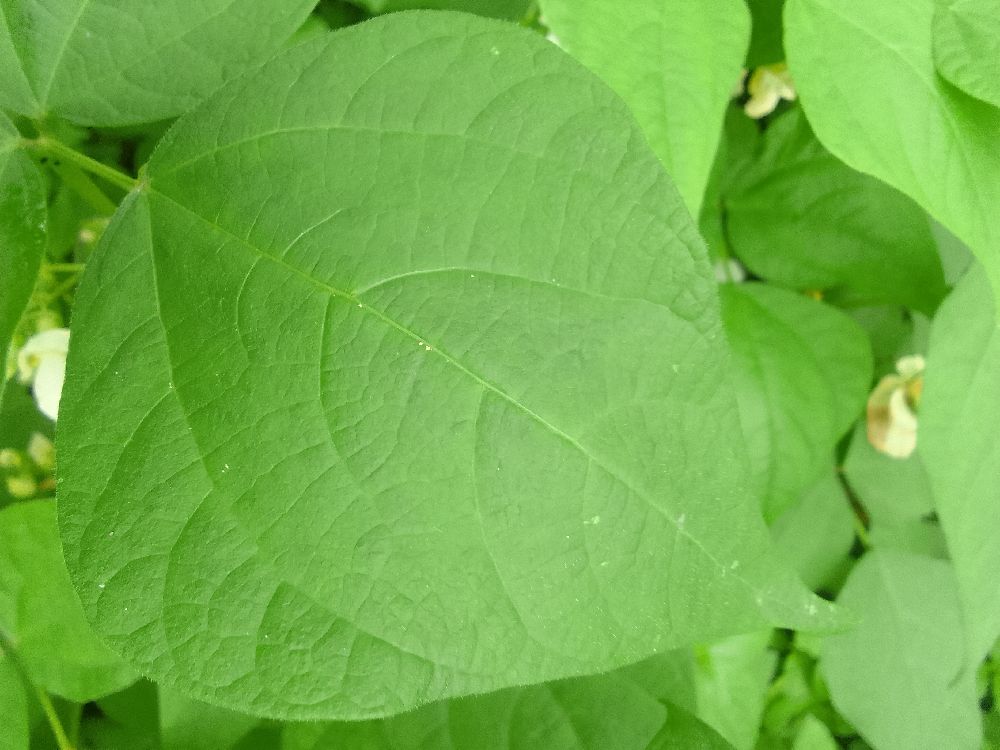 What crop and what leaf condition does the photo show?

common bean, healthy
